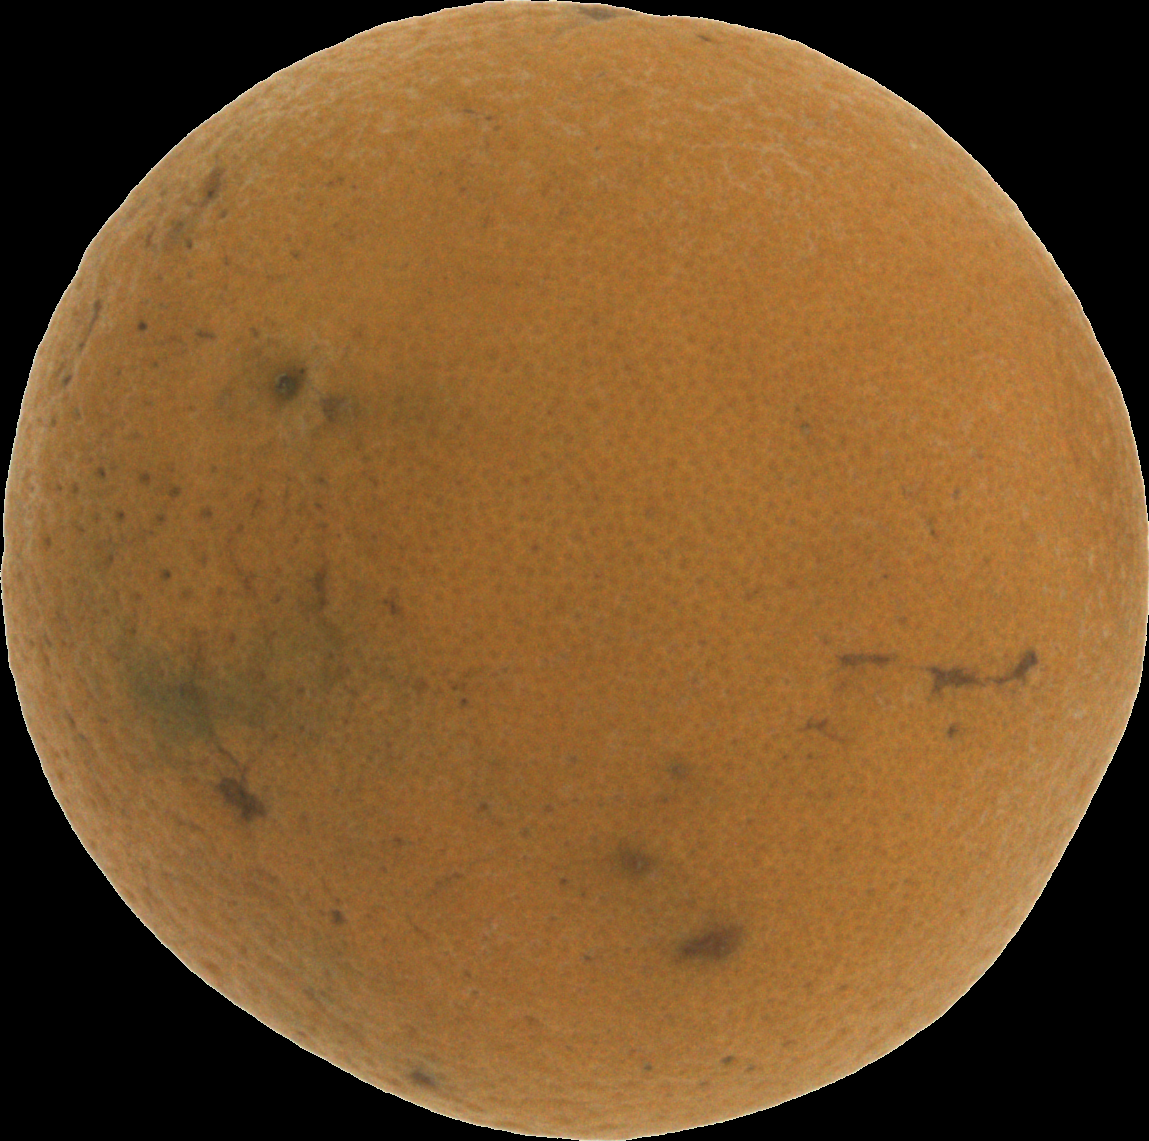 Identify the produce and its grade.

orange, bad
